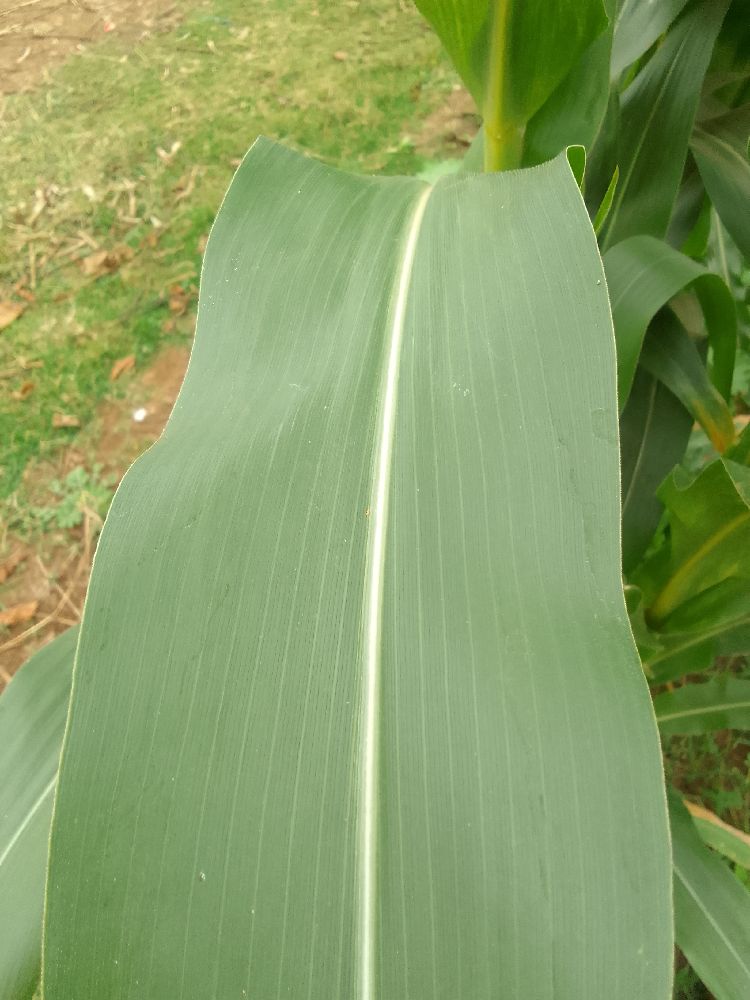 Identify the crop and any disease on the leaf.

maize, healthy
